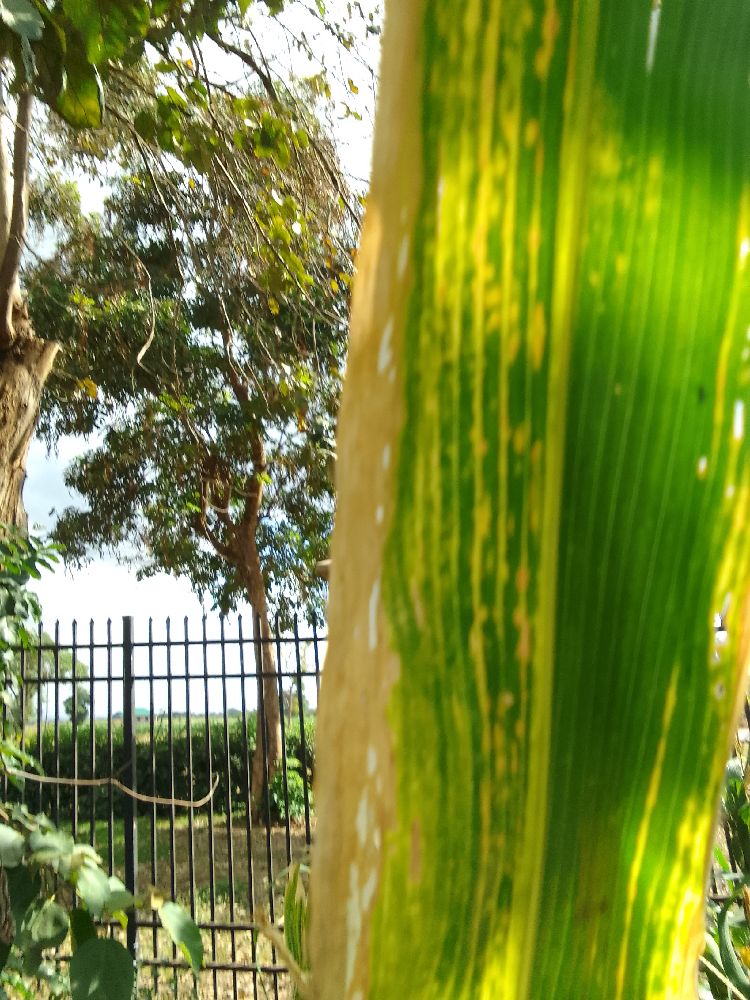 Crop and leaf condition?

maize, maize lethal necrosis
